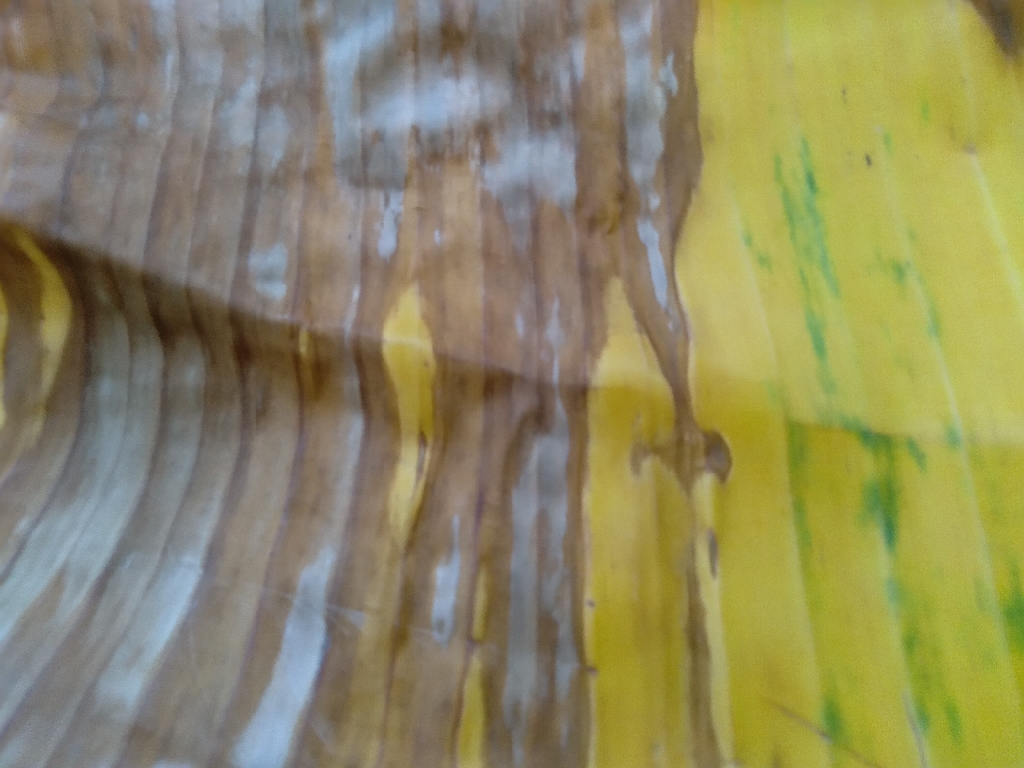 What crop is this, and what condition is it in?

banana, fusarium wilt race 1
